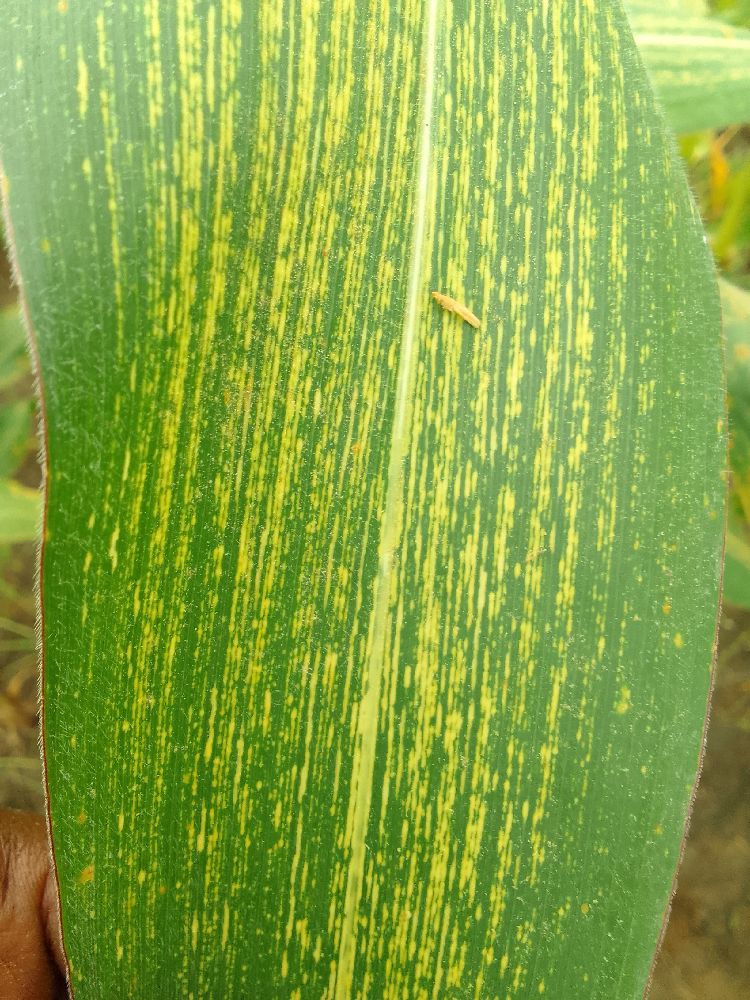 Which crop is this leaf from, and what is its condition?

maize, maize streak virus
